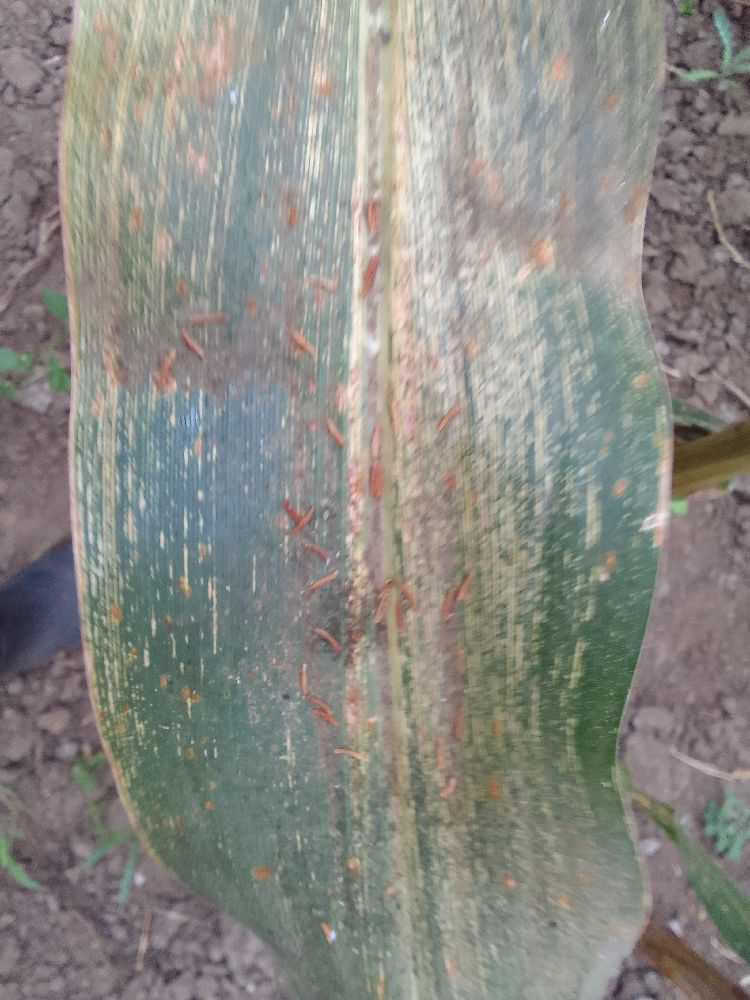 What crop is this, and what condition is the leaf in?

maize, maize streak virus
